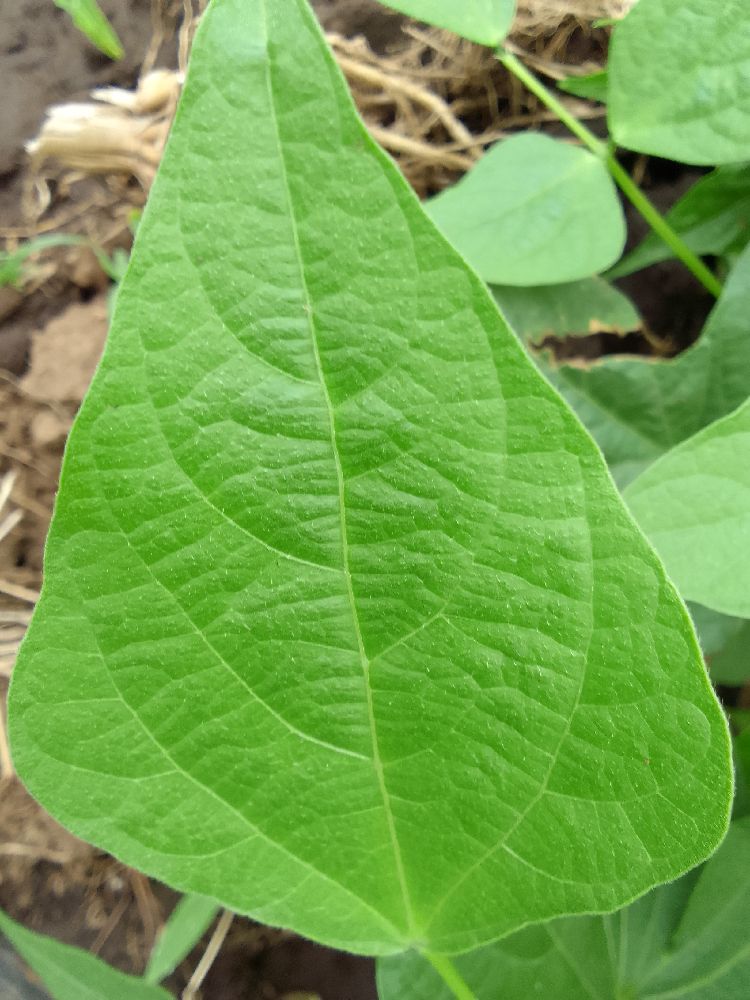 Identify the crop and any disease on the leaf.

common bean, healthy
